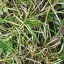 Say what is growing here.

grass
